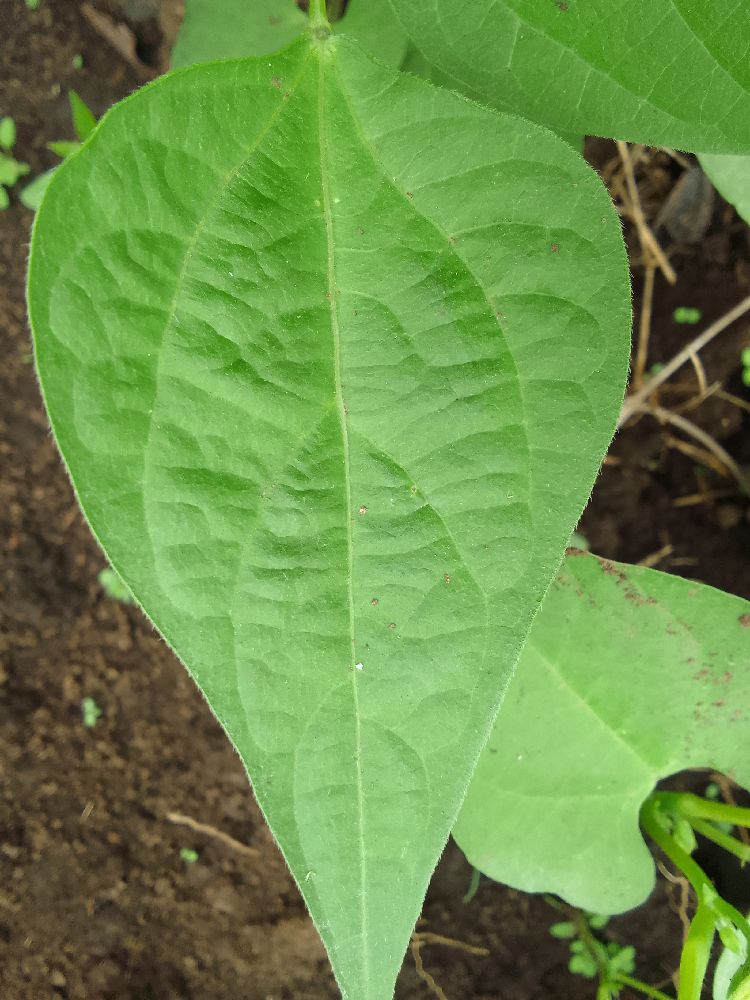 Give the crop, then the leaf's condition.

common bean, healthy
